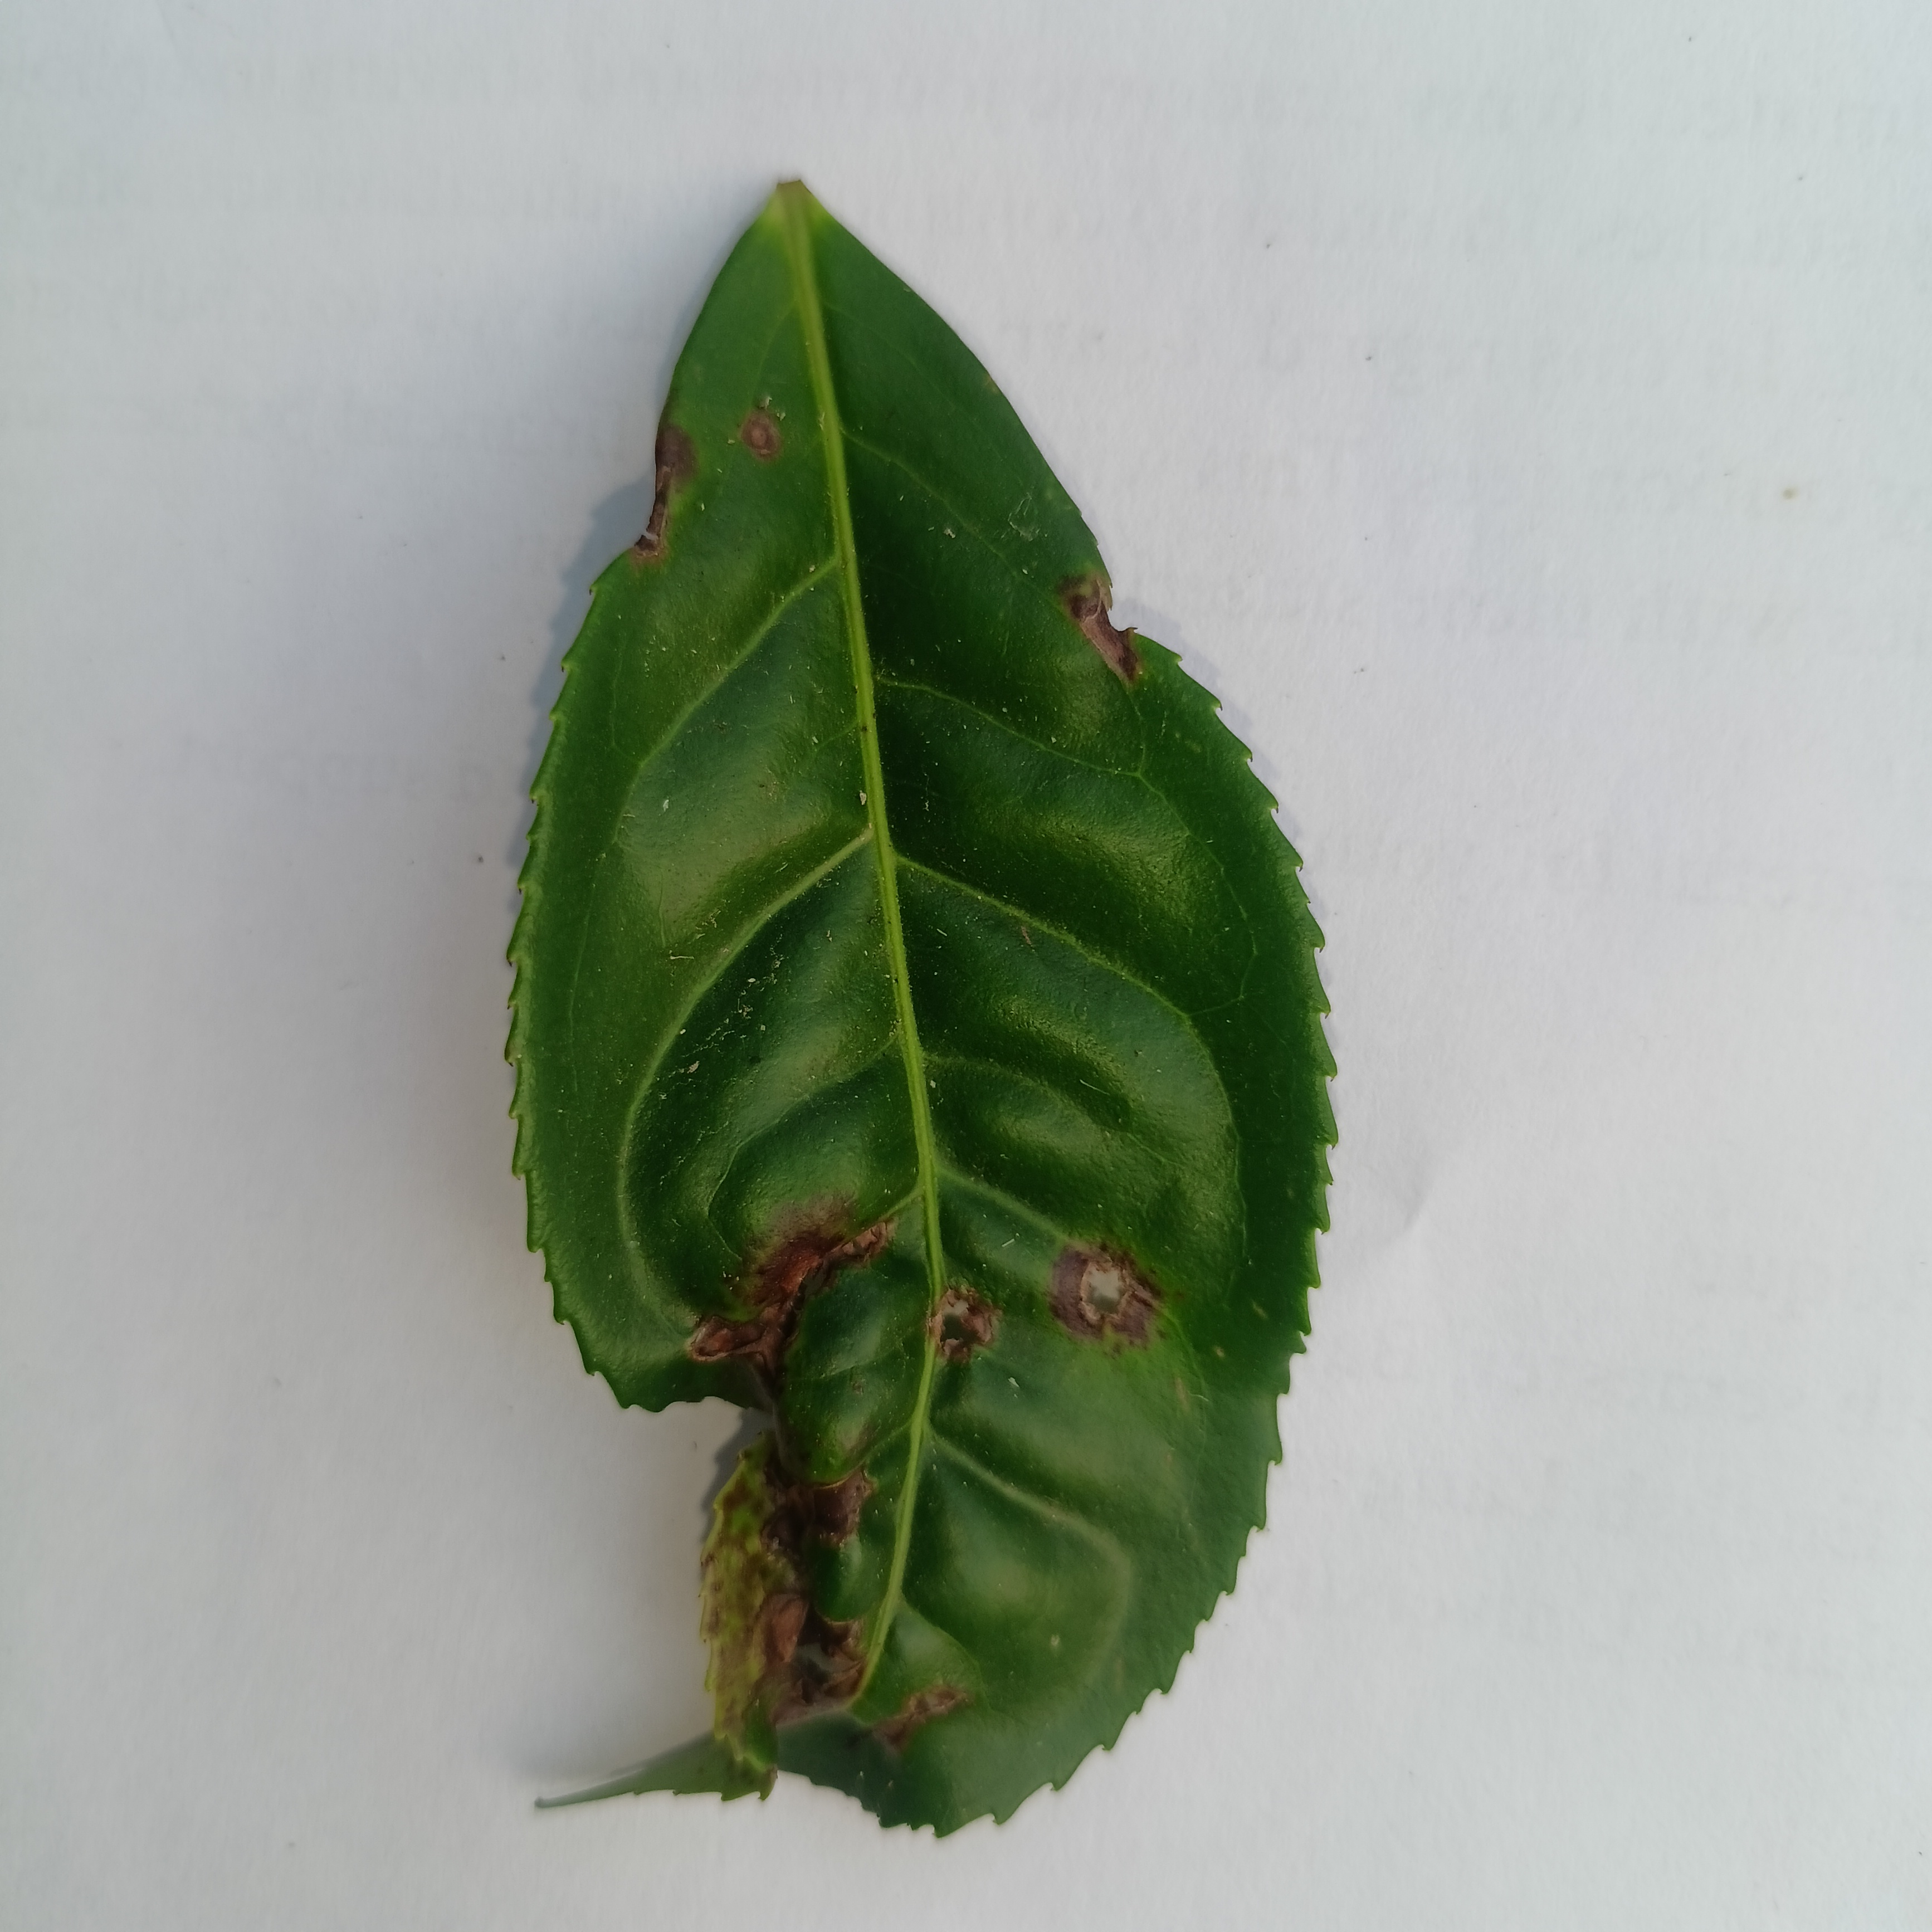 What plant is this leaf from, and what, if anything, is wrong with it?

tea, helopeltis
